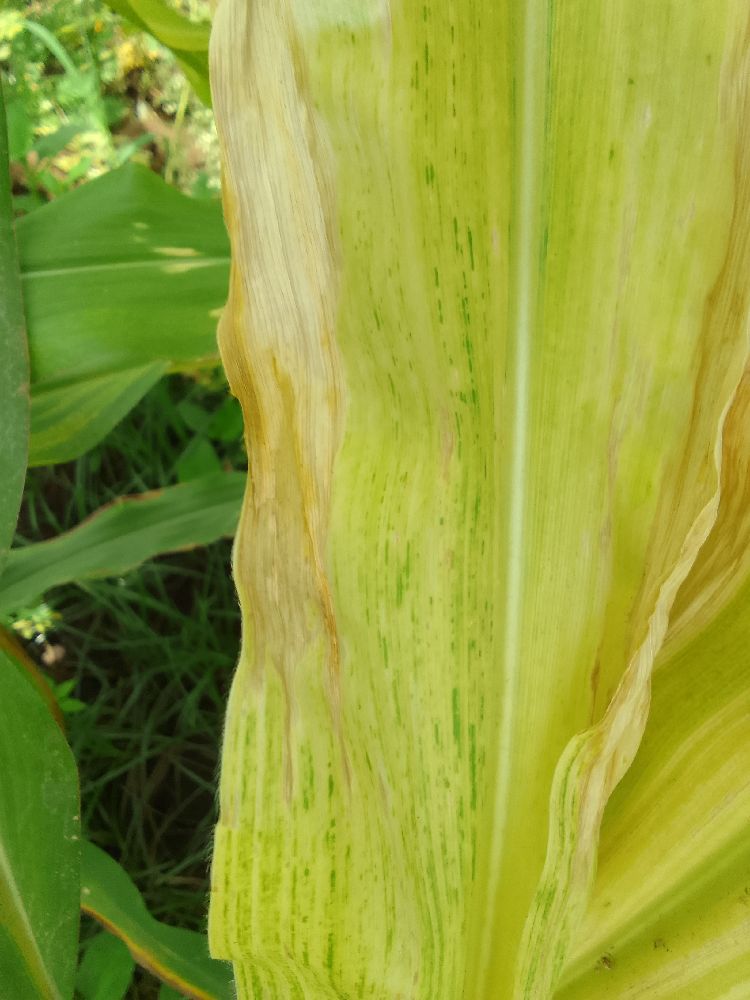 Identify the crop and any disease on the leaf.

maize, maize lethal necrosis
